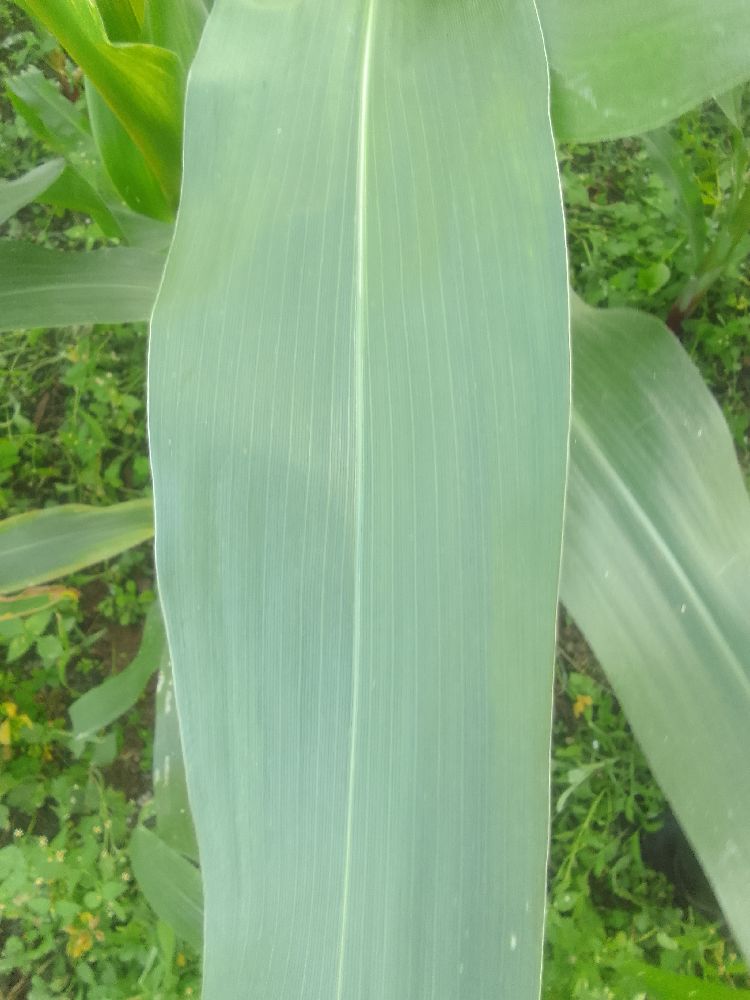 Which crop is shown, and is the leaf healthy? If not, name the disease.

maize, healthy
